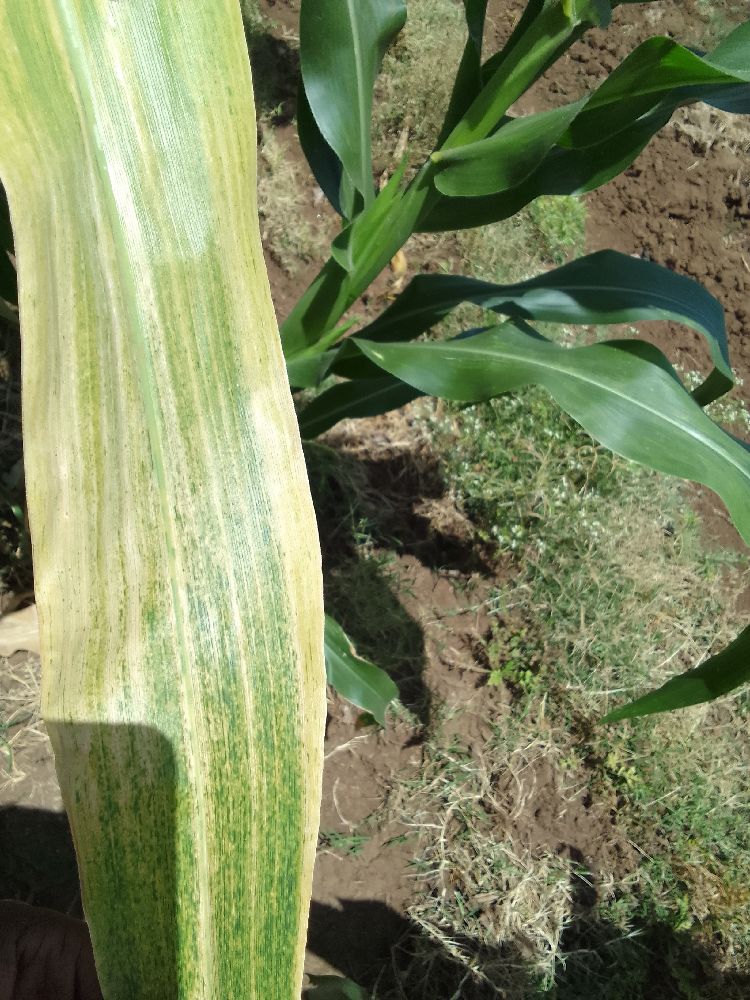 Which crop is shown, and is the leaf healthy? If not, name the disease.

maize, maize lethal necrosis
